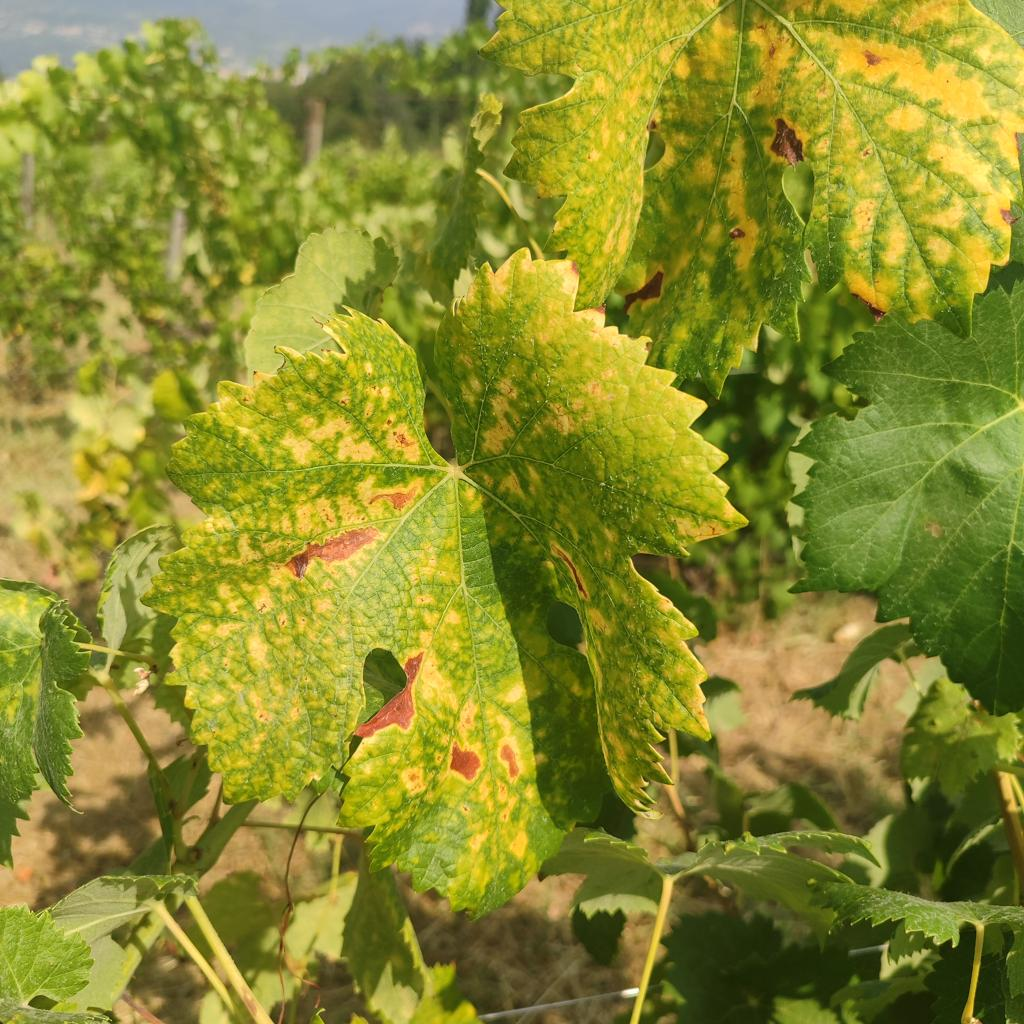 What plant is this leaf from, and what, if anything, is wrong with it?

grapevine, esca complex
